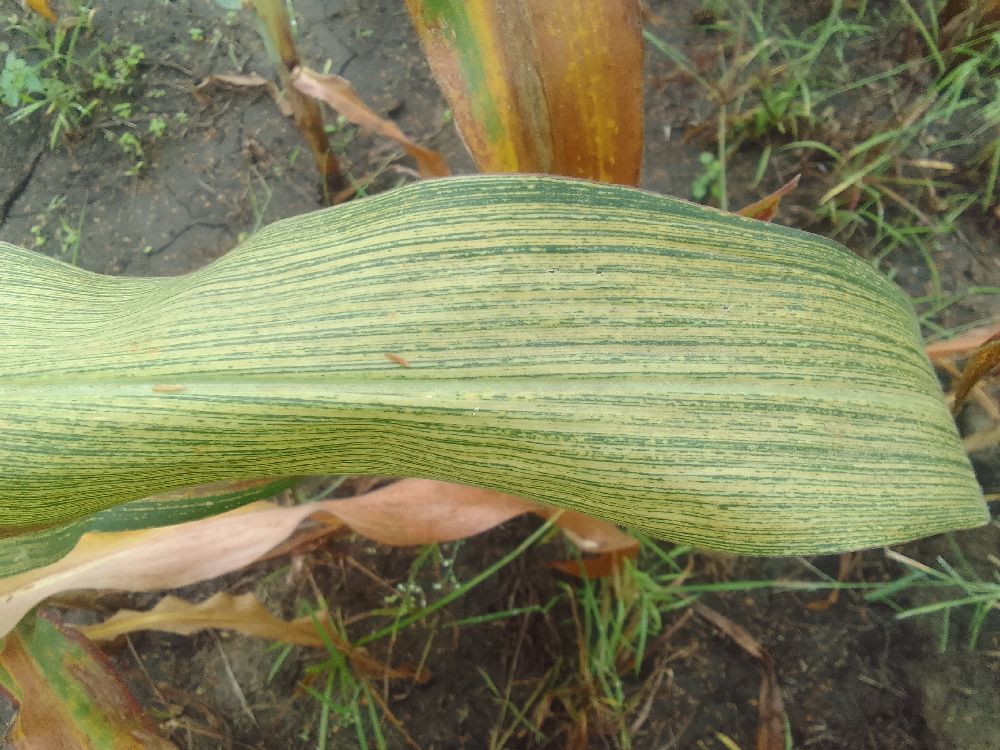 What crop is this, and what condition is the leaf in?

maize, maize streak virus
